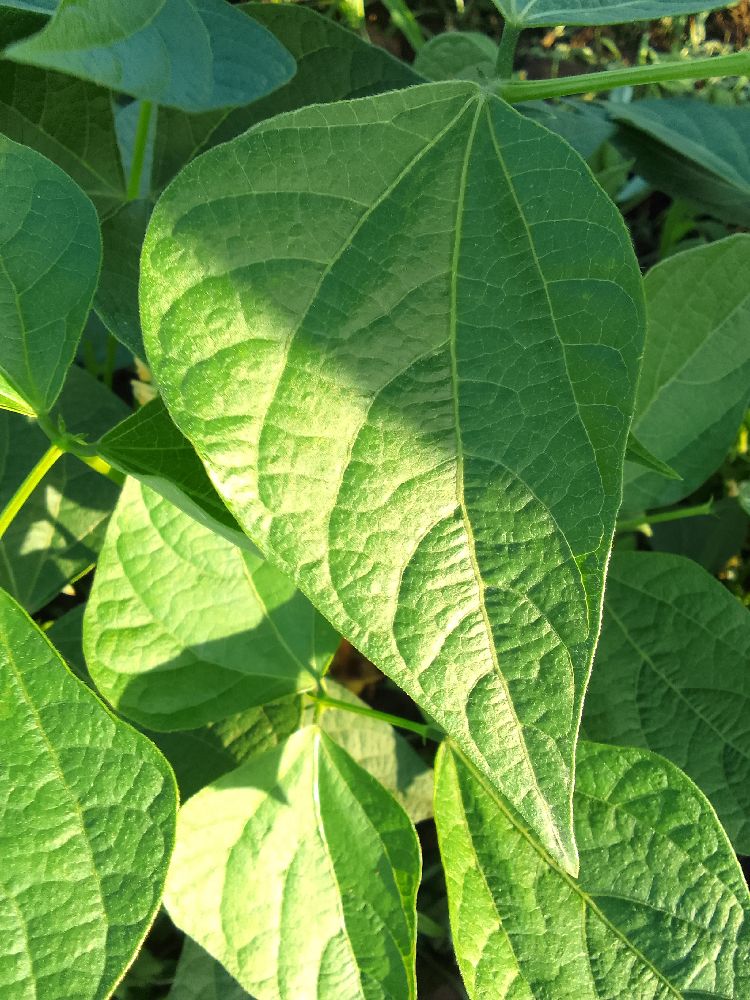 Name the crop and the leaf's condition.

common bean, healthy
